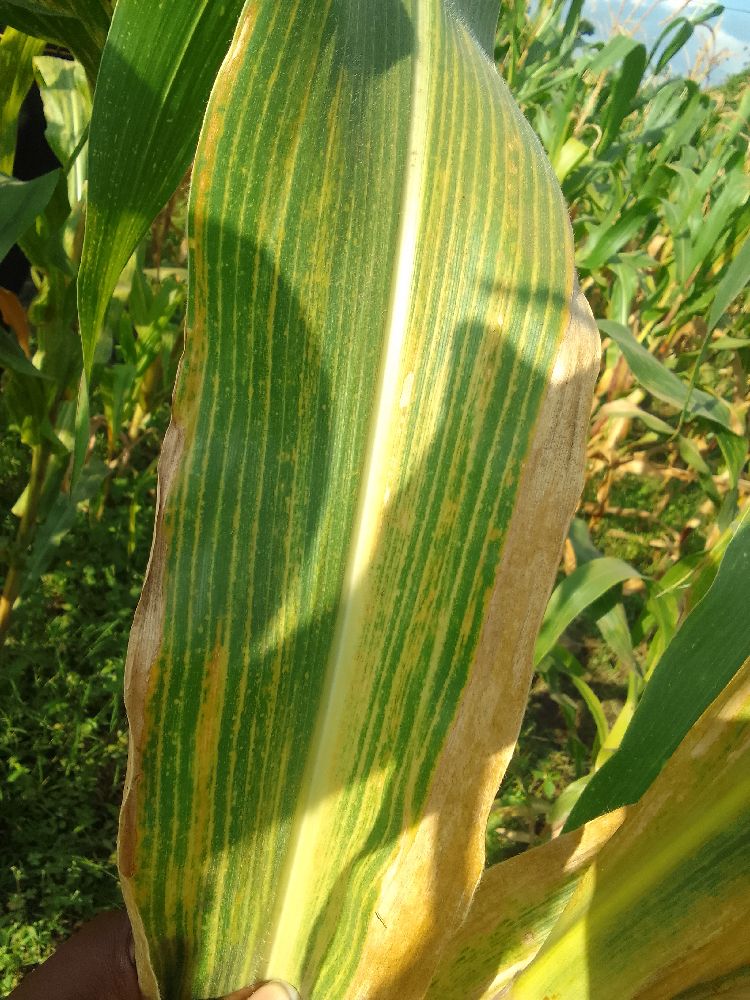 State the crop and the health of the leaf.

maize, maize lethal necrosis
